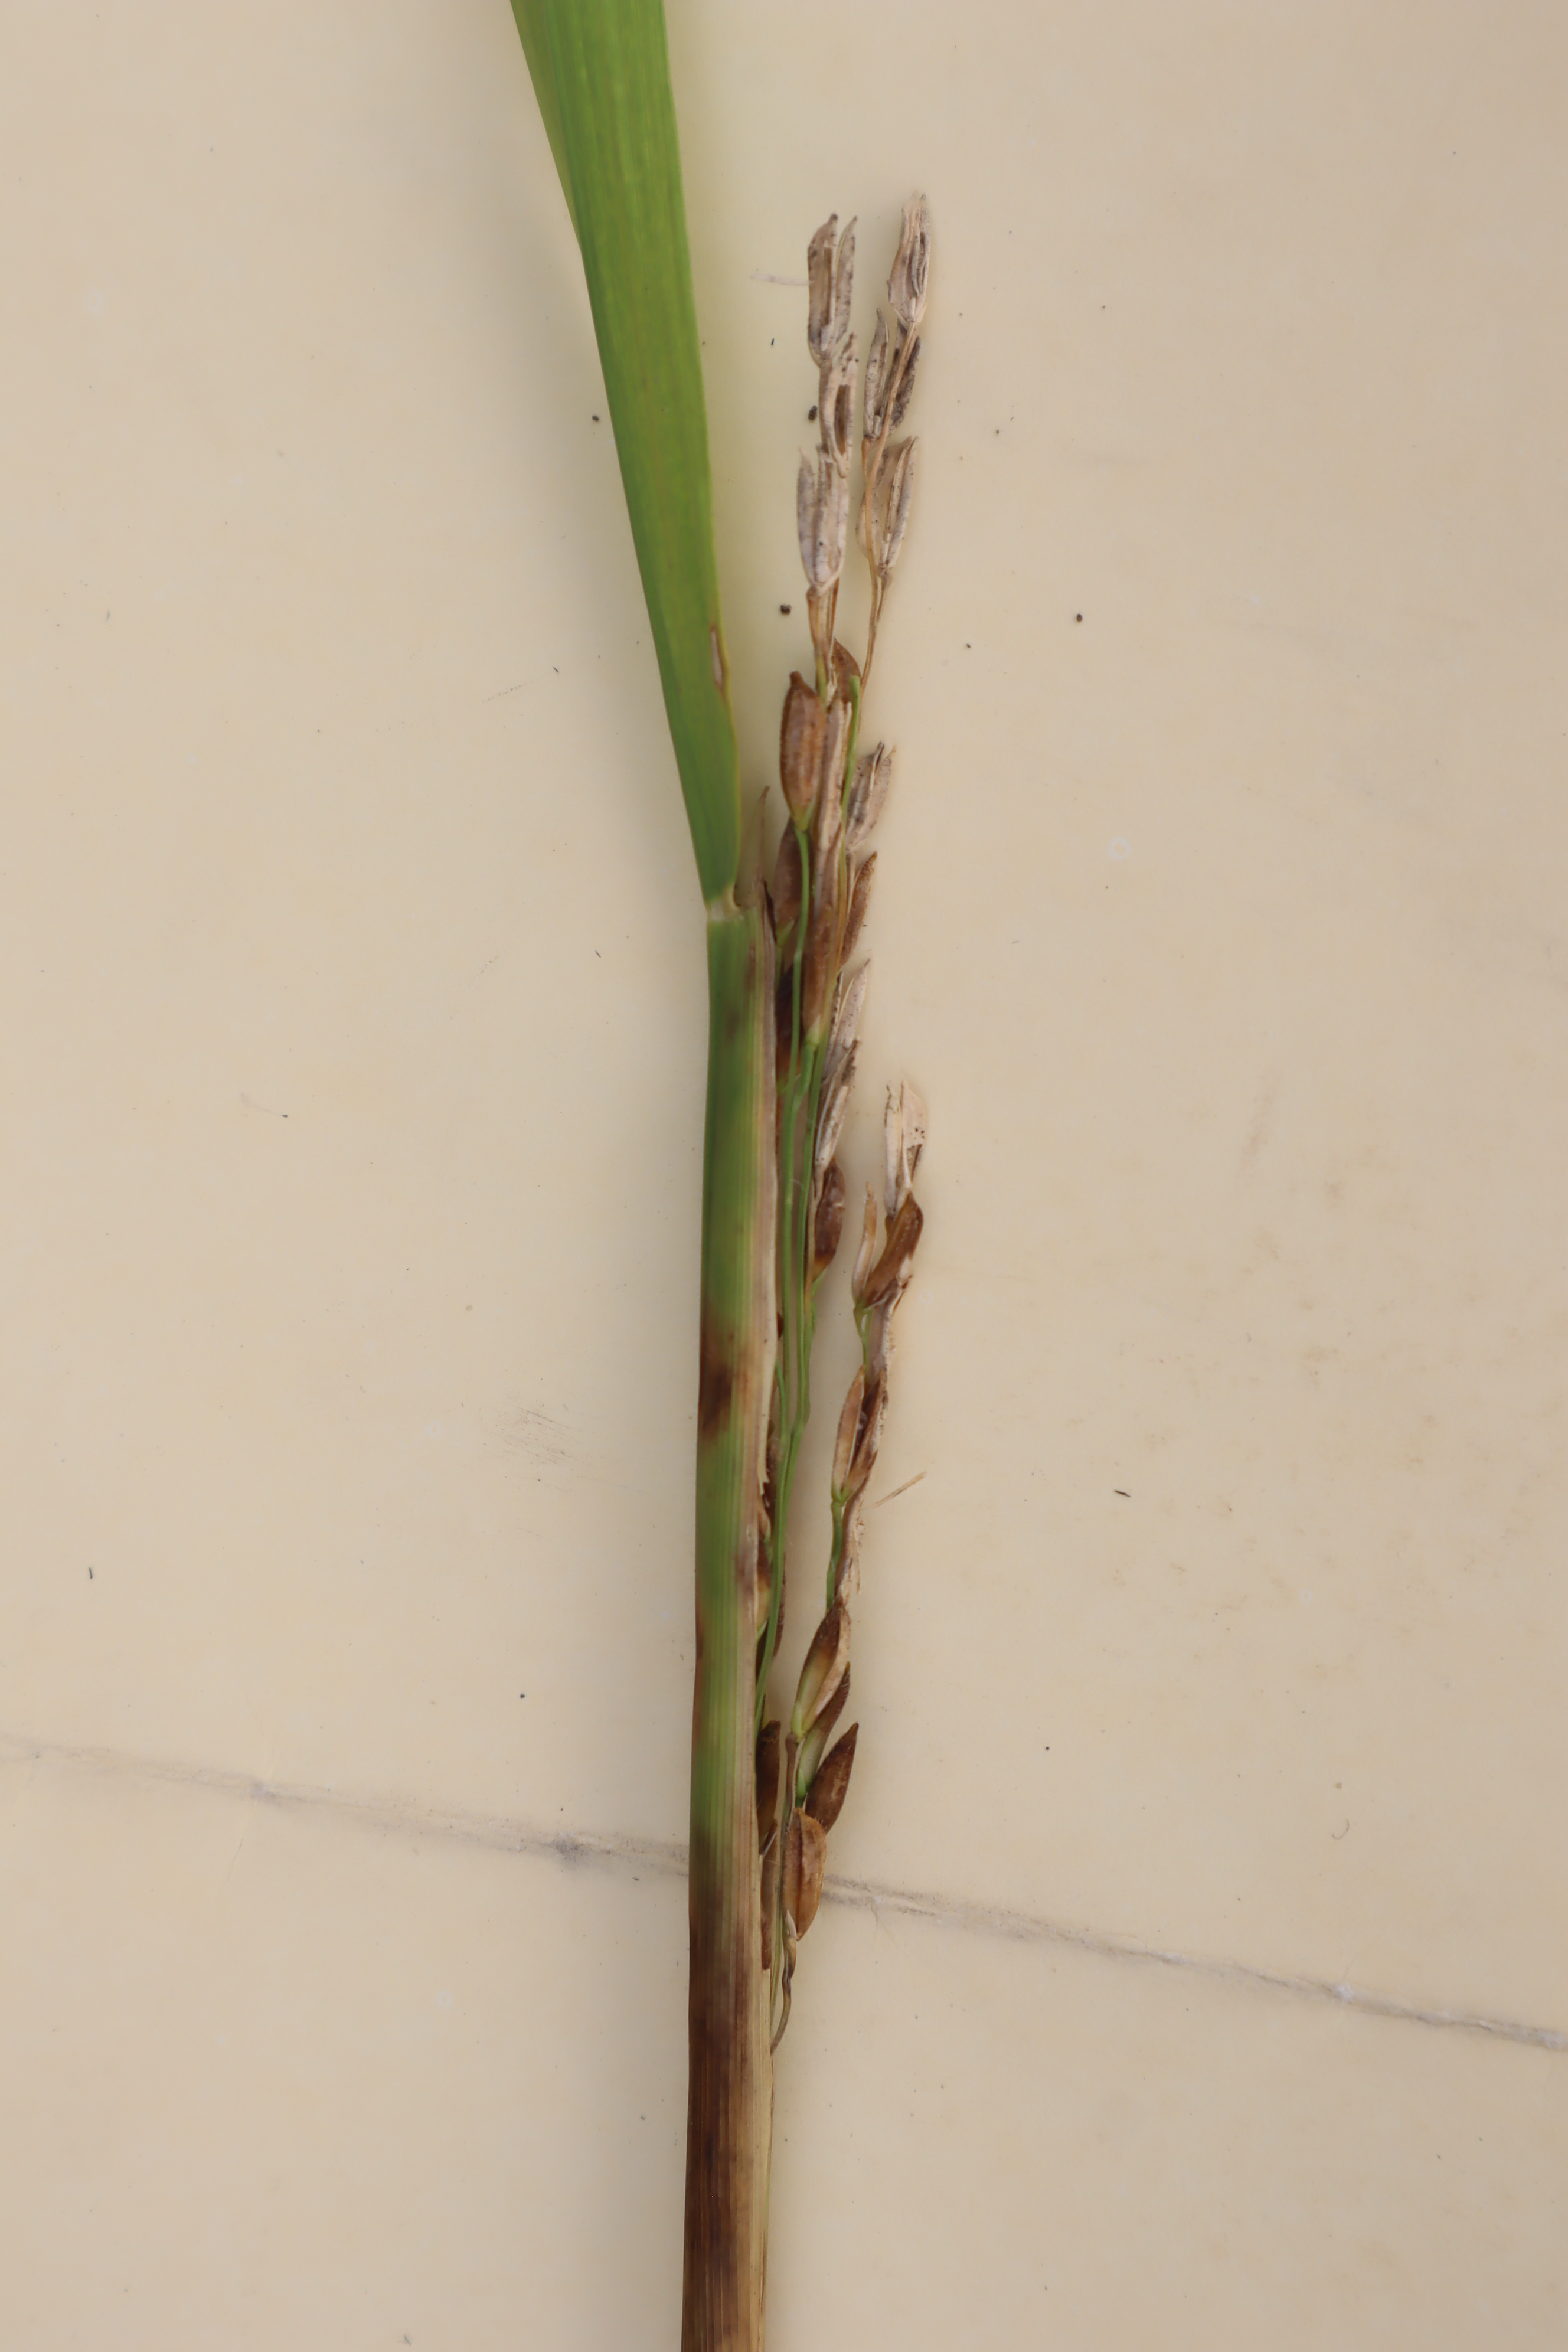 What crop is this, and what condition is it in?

rice, sarocladium oryzae
